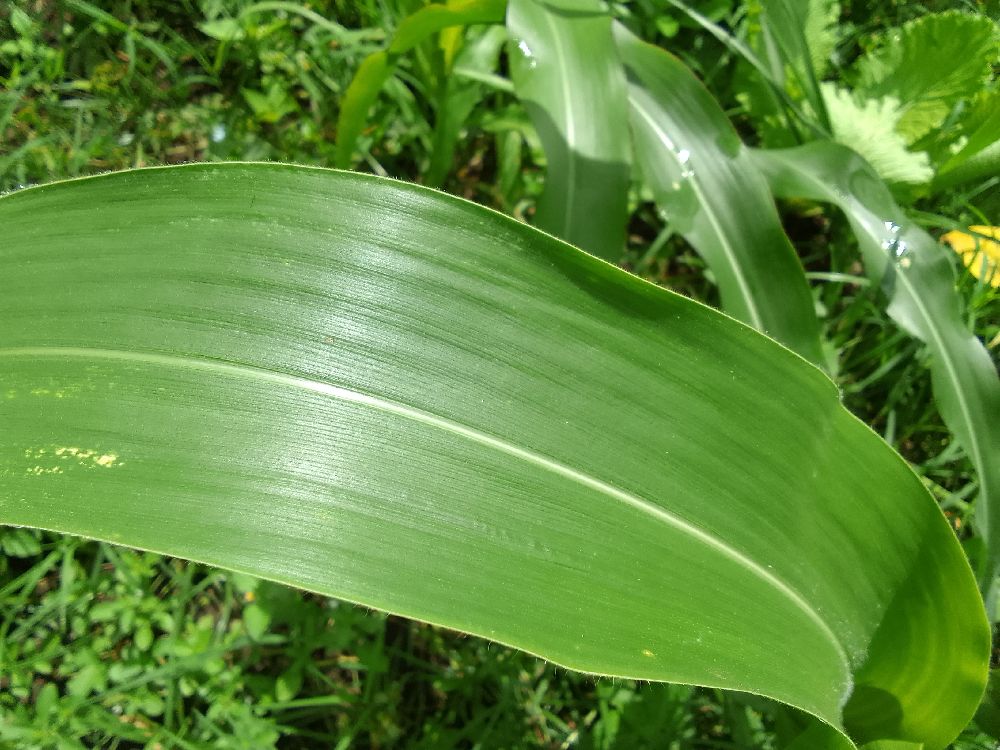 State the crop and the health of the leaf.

maize, healthy
